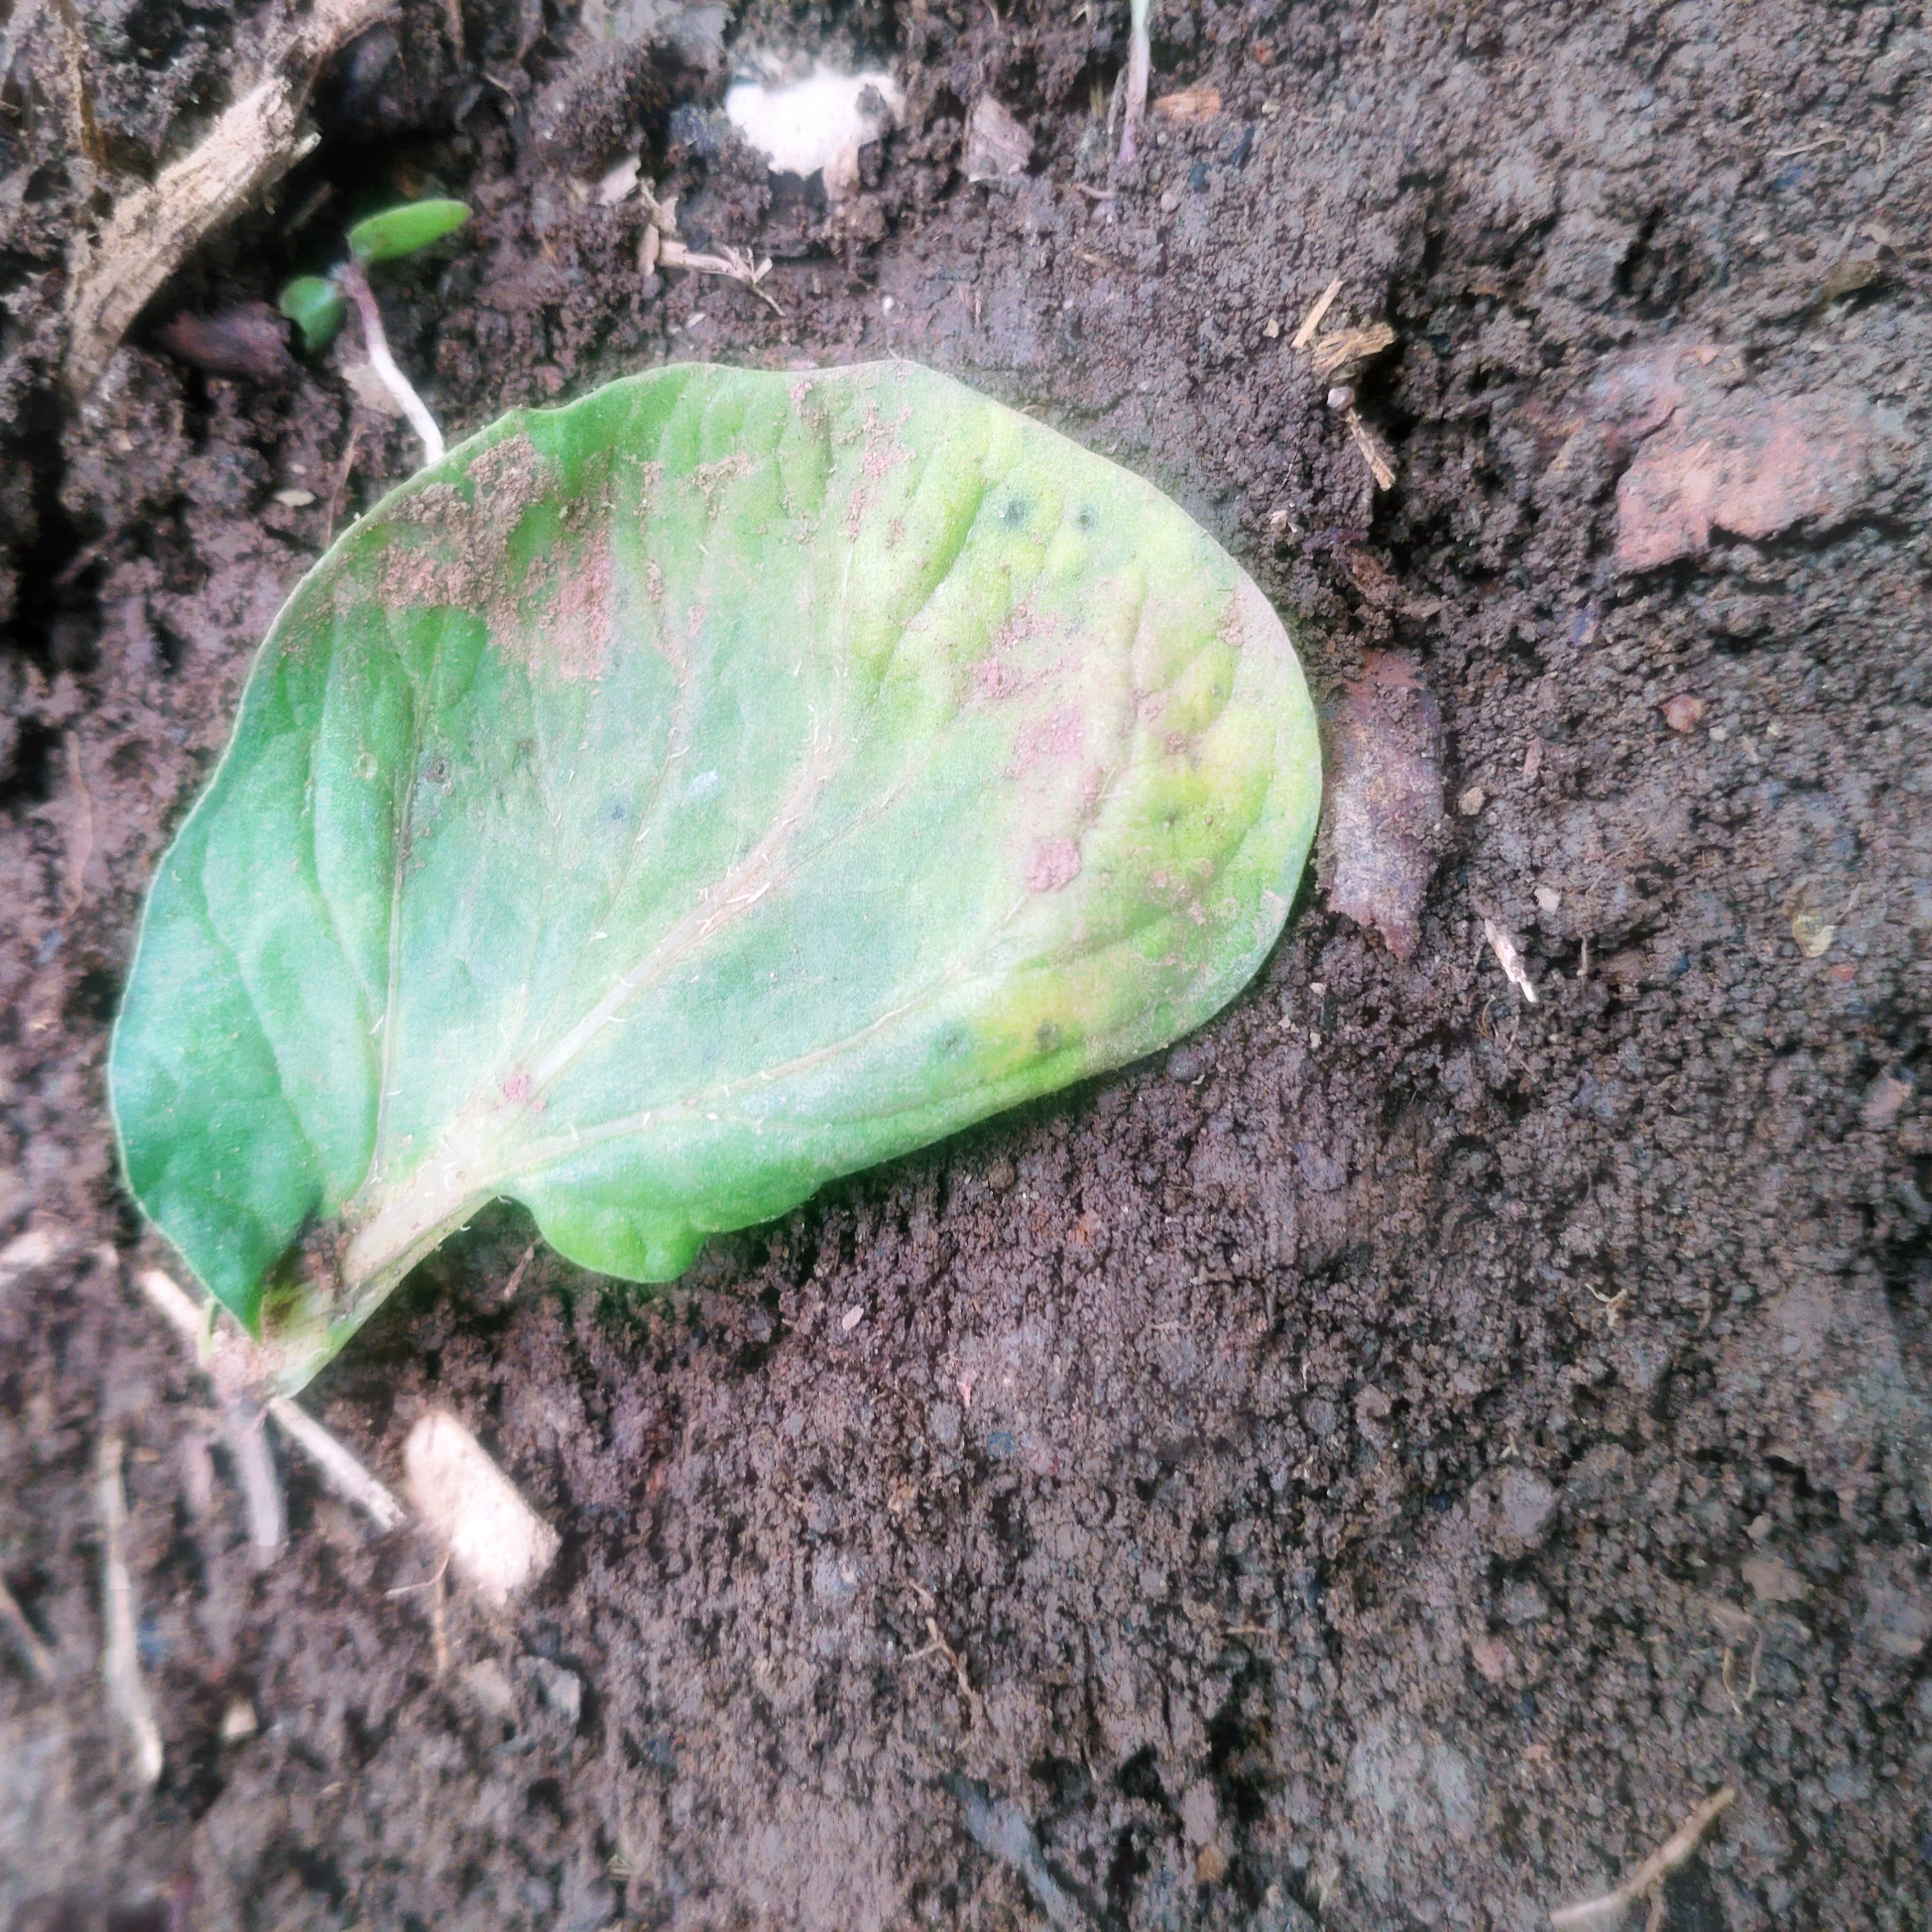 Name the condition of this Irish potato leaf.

late blight
